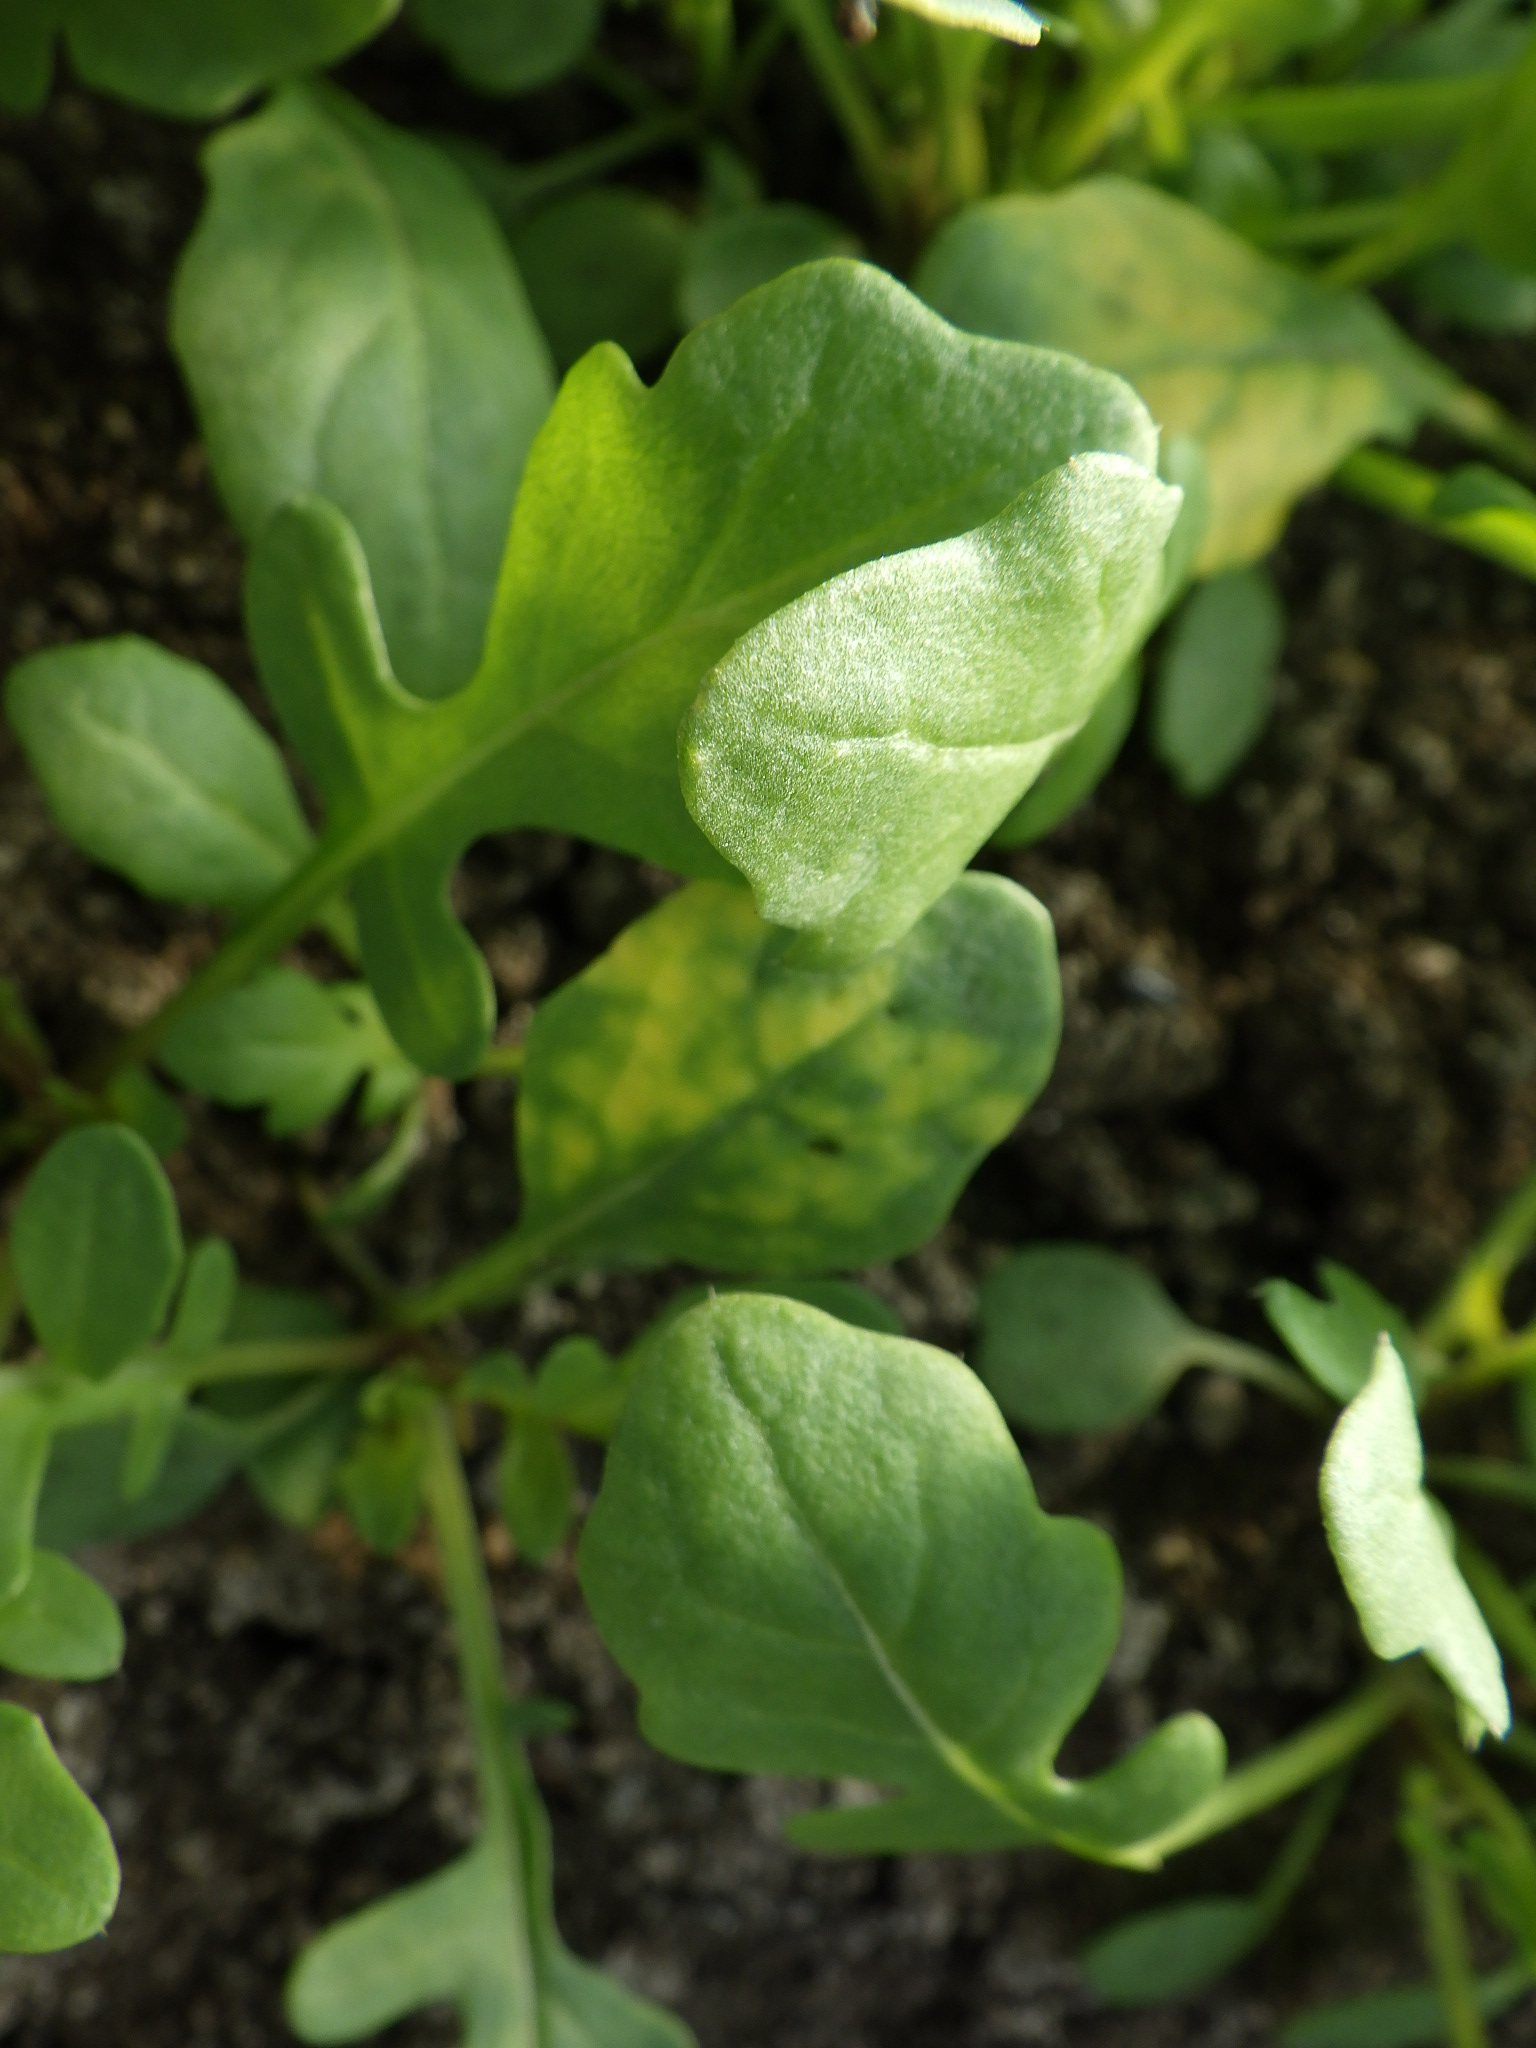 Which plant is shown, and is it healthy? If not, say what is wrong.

rocket, black spot, unknown
